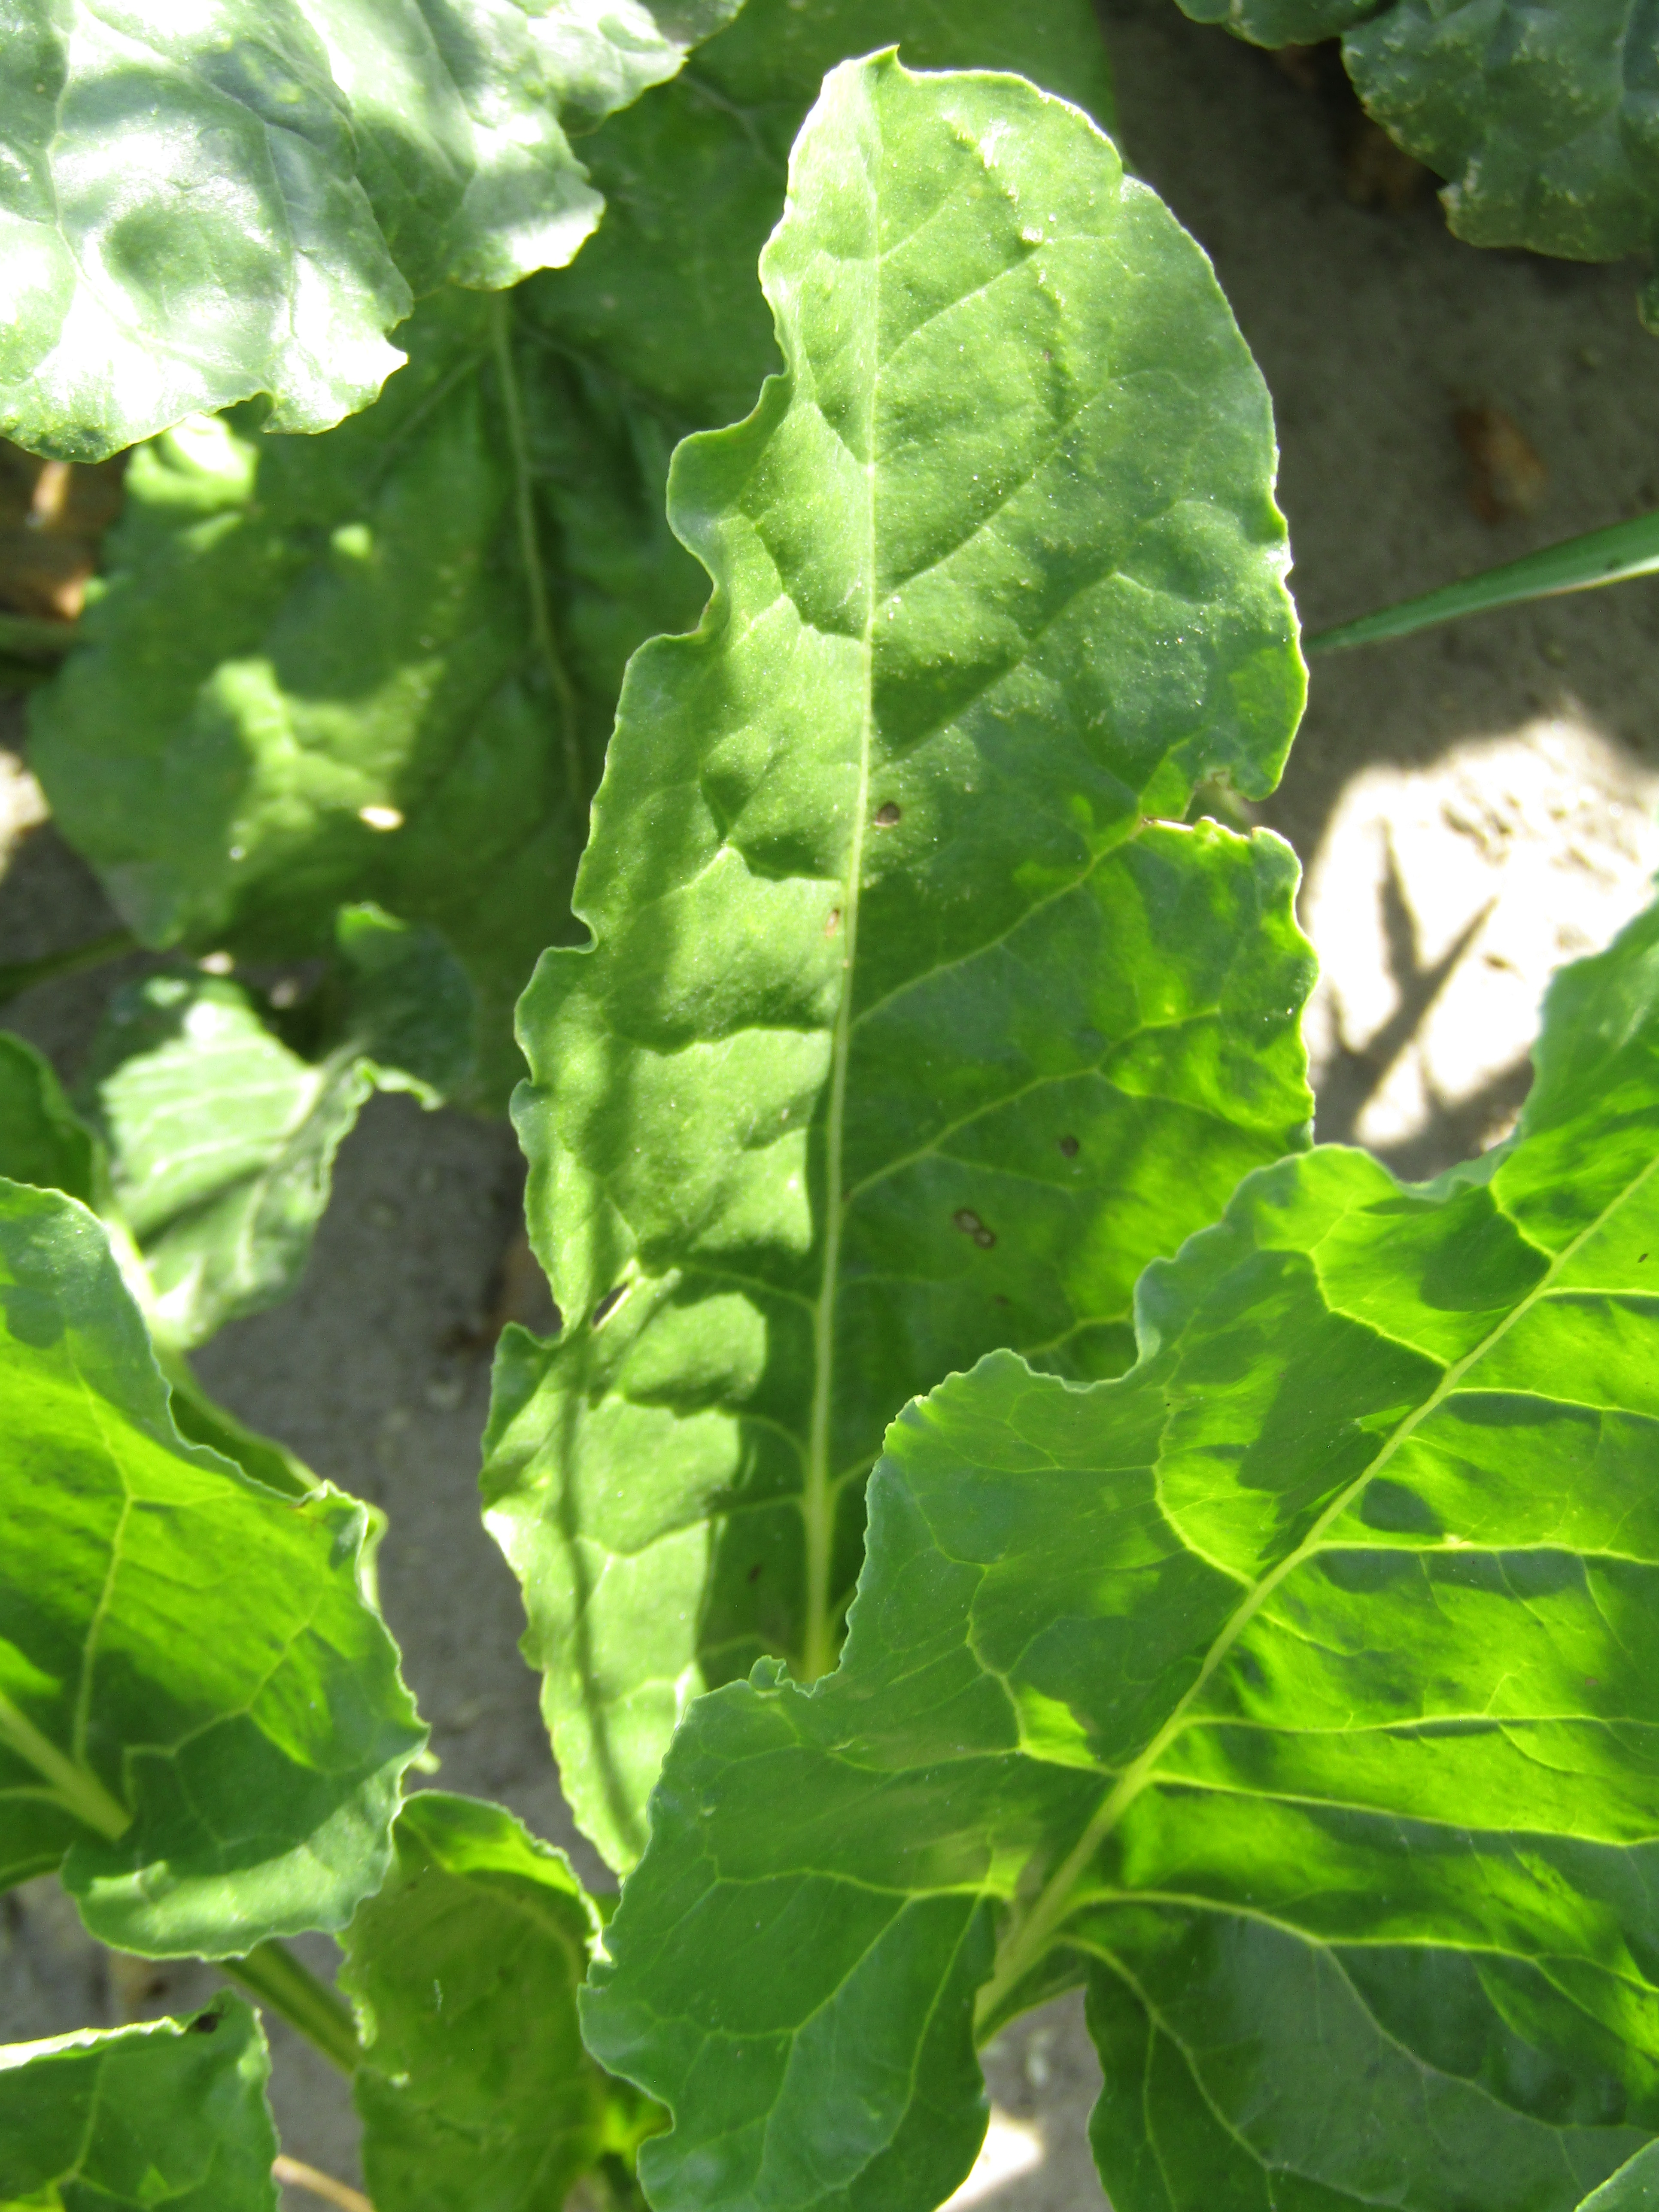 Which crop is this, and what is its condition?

beet, cercospora
